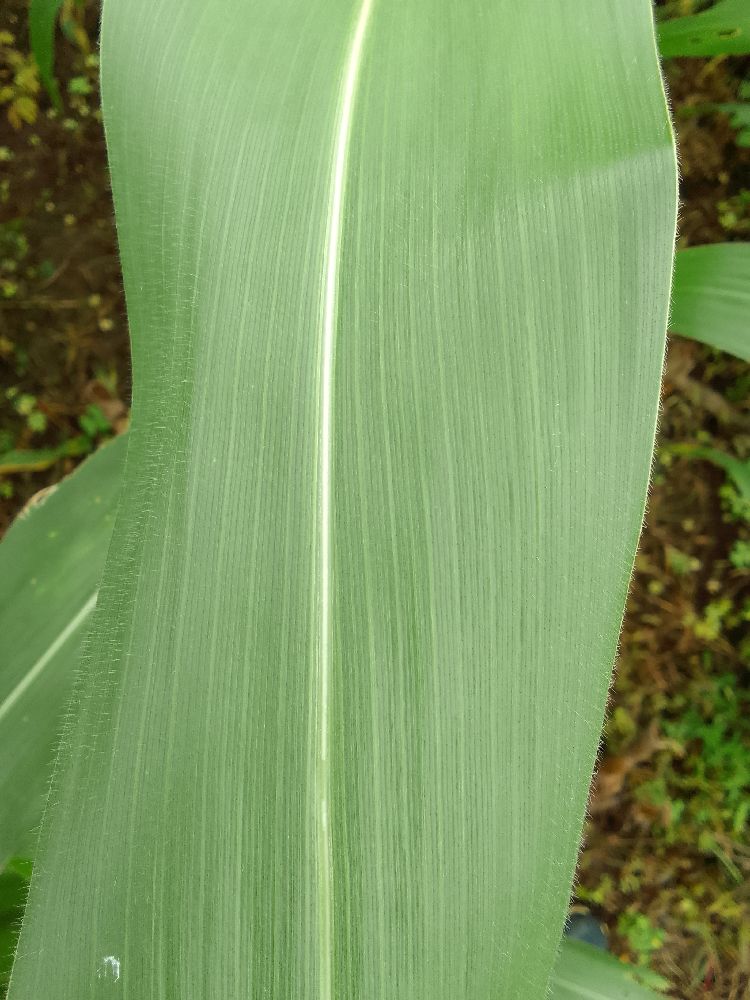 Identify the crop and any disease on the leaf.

maize, healthy
